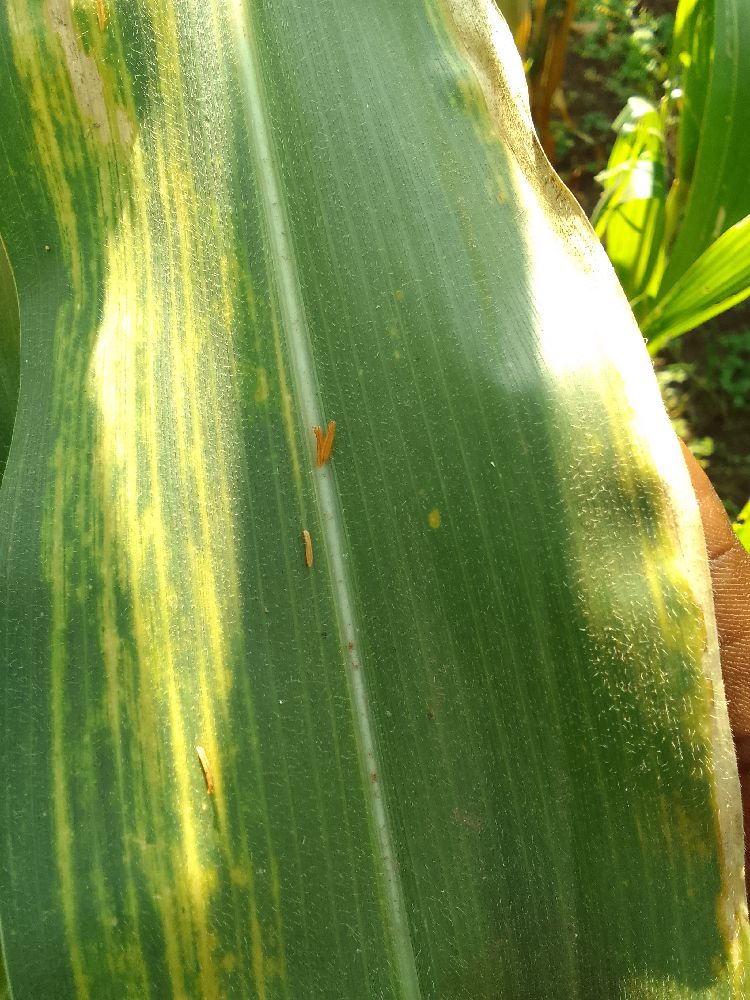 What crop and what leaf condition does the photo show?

maize, maize lethal necrosis
